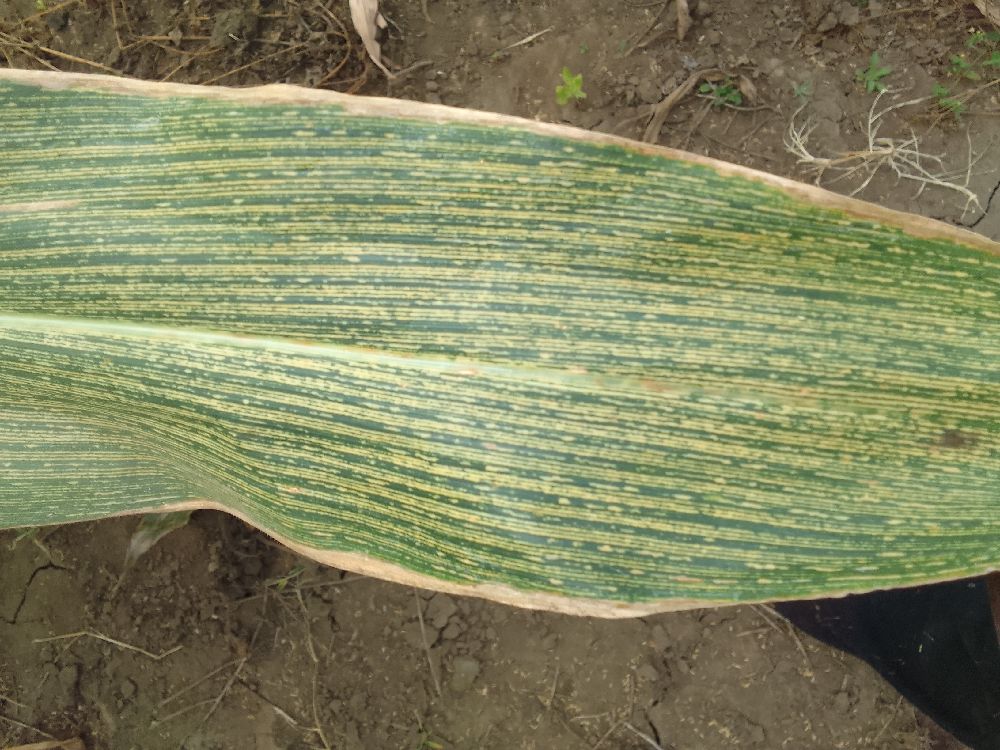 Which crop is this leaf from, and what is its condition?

maize, maize streak virus
